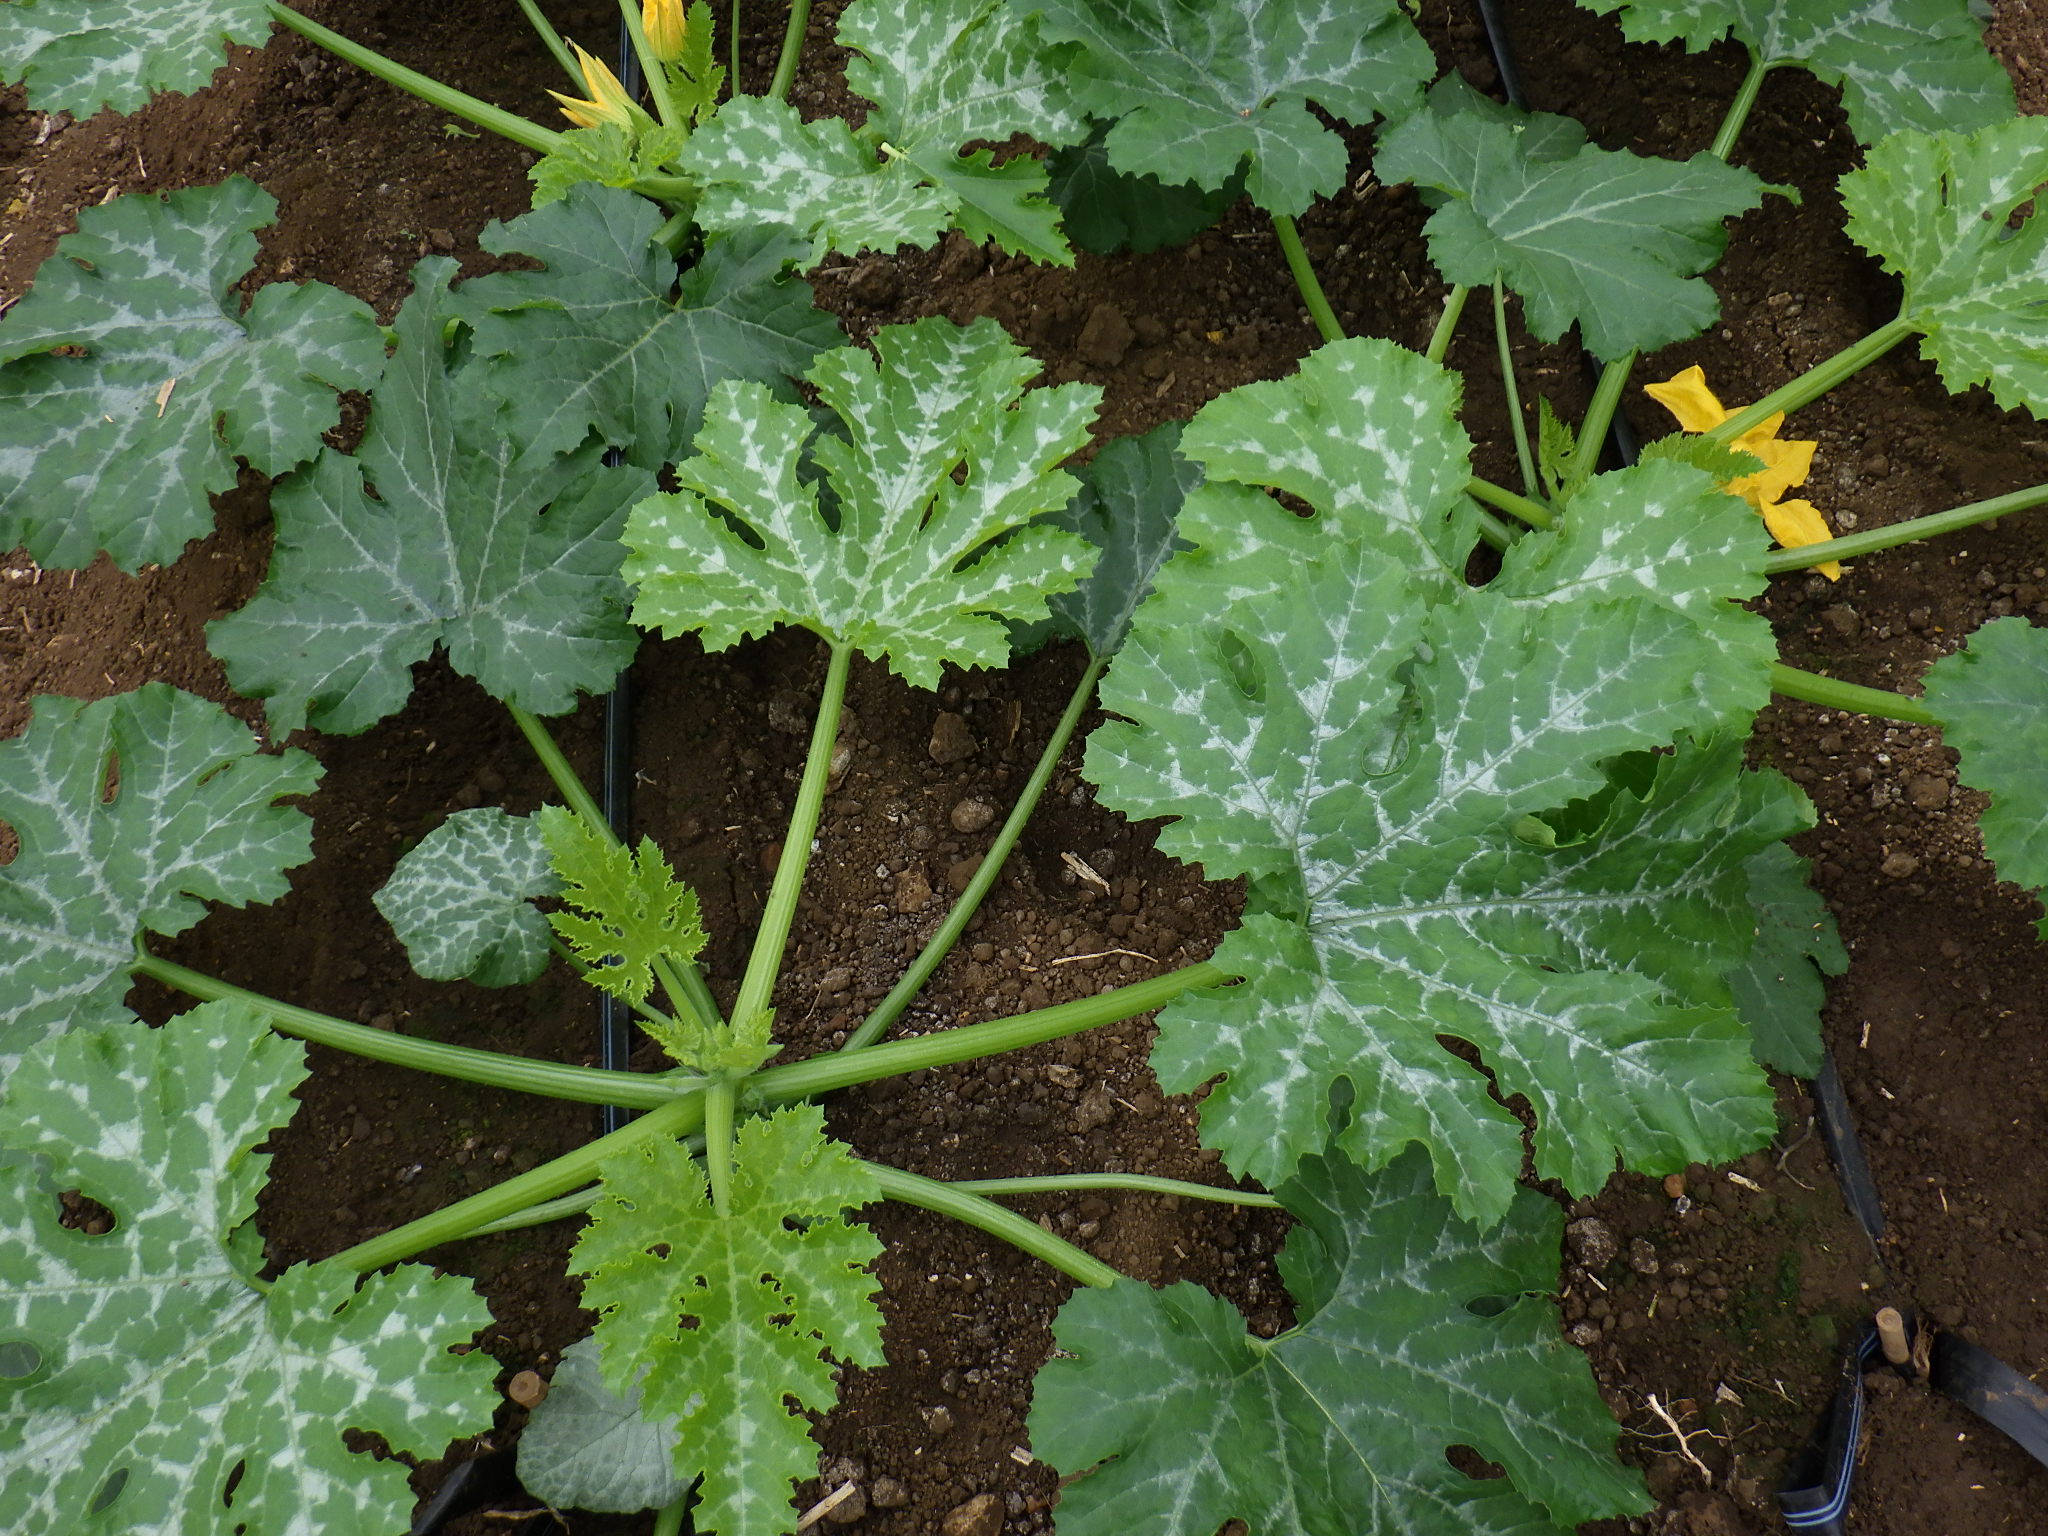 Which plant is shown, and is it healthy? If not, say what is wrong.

zucchini, healthy
